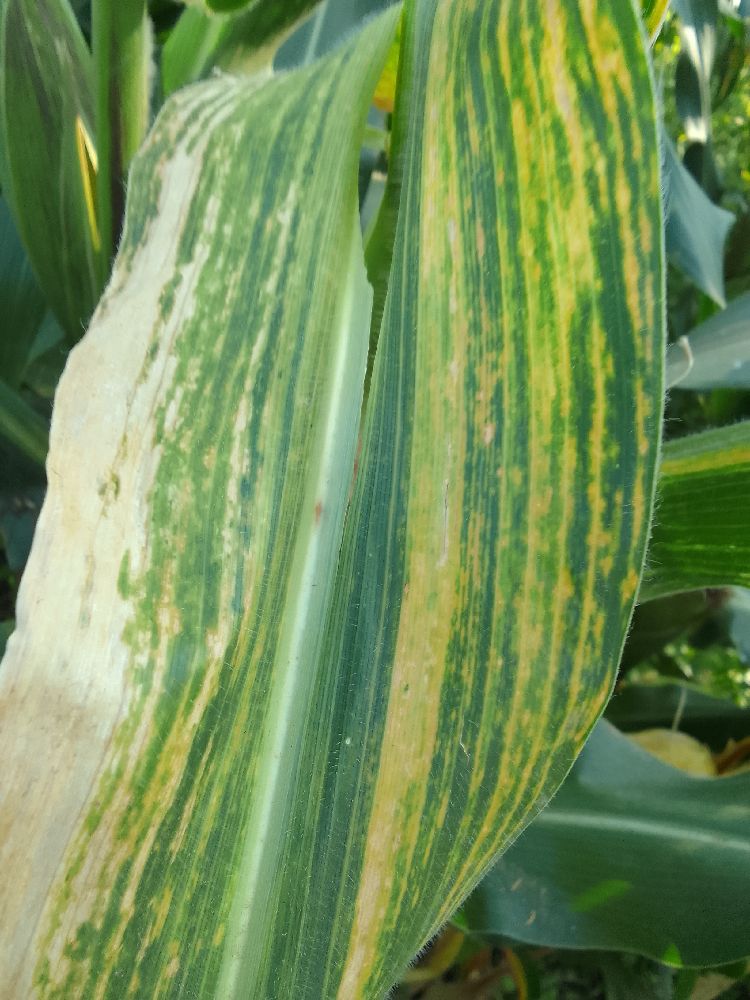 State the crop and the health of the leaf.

maize, maize lethal necrosis
